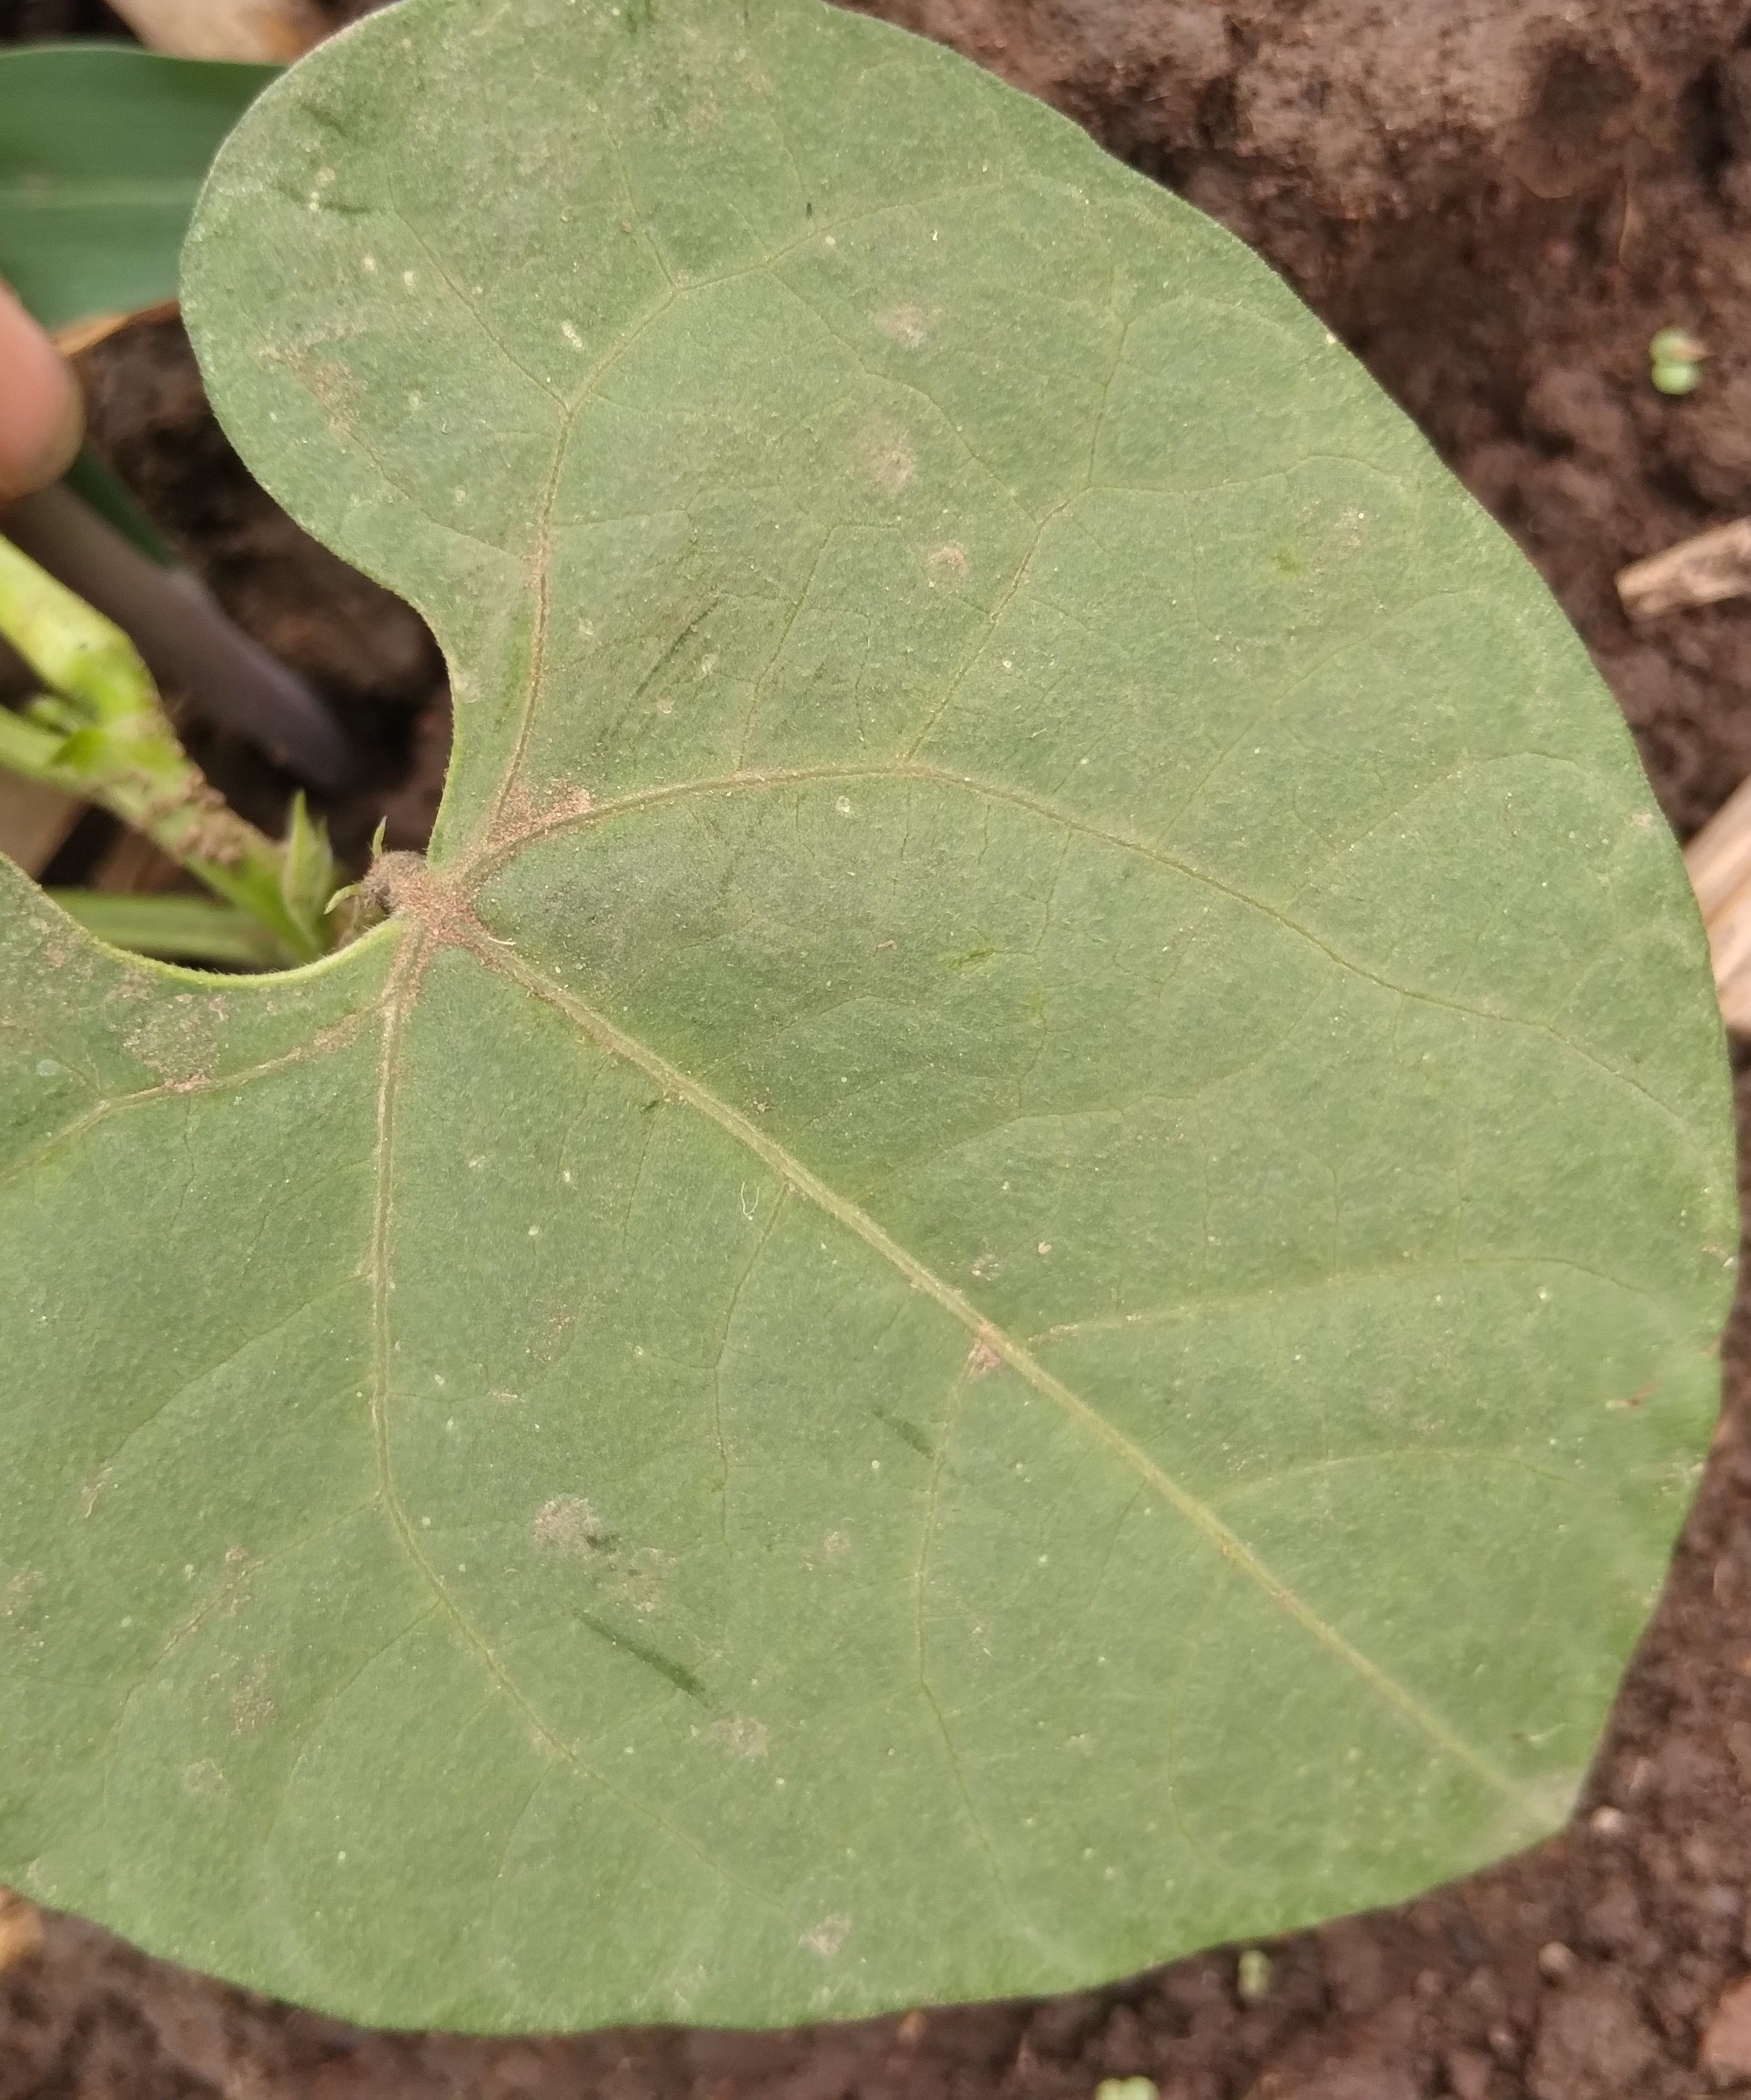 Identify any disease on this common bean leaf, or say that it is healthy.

healthy
